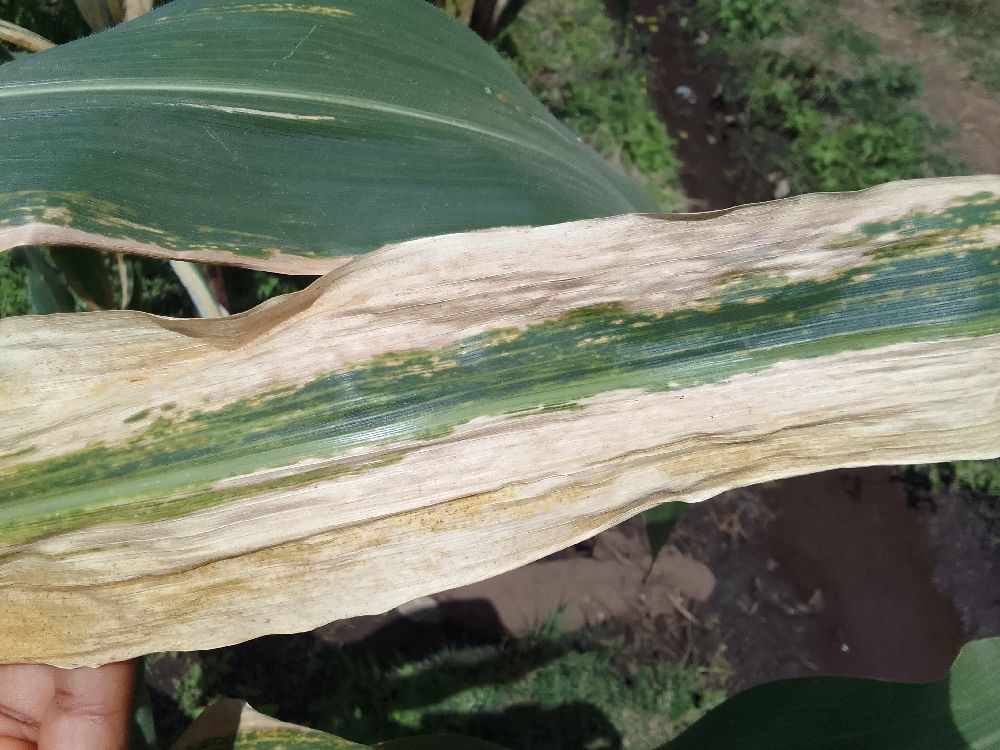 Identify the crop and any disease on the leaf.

maize, maize lethal necrosis
